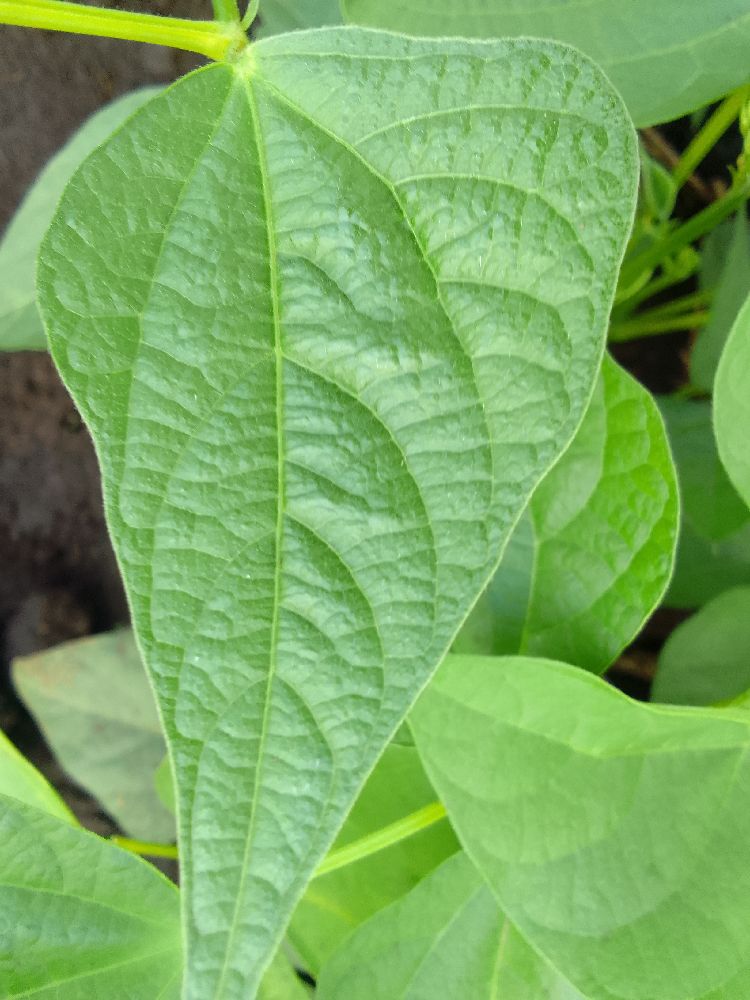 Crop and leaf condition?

common bean, healthy
